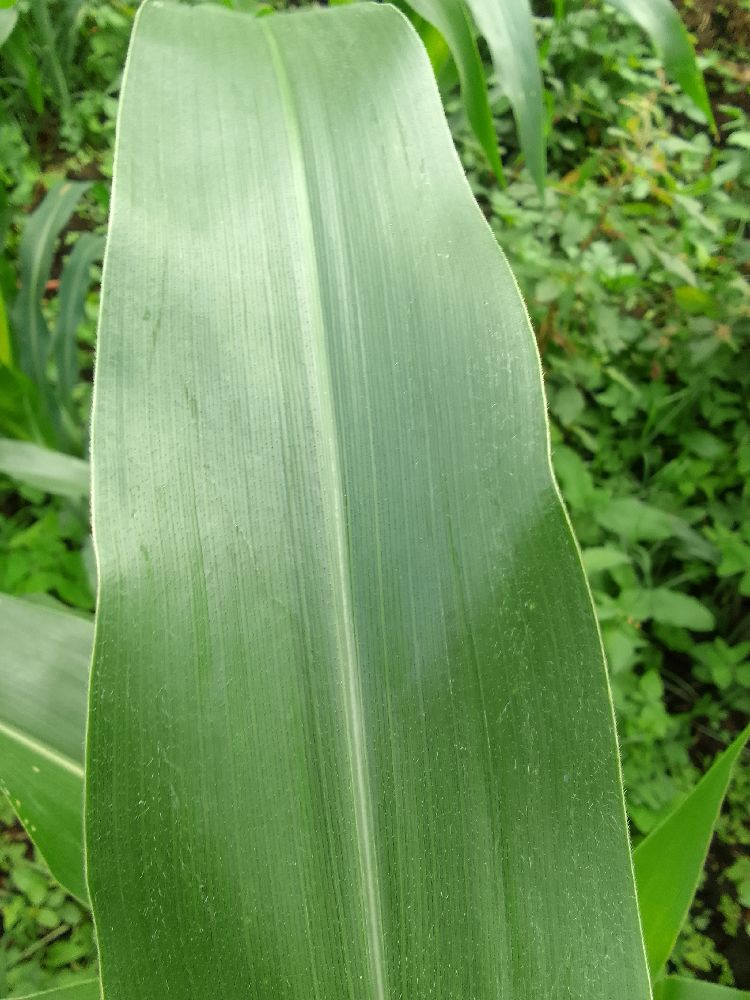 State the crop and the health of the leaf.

maize, healthy
